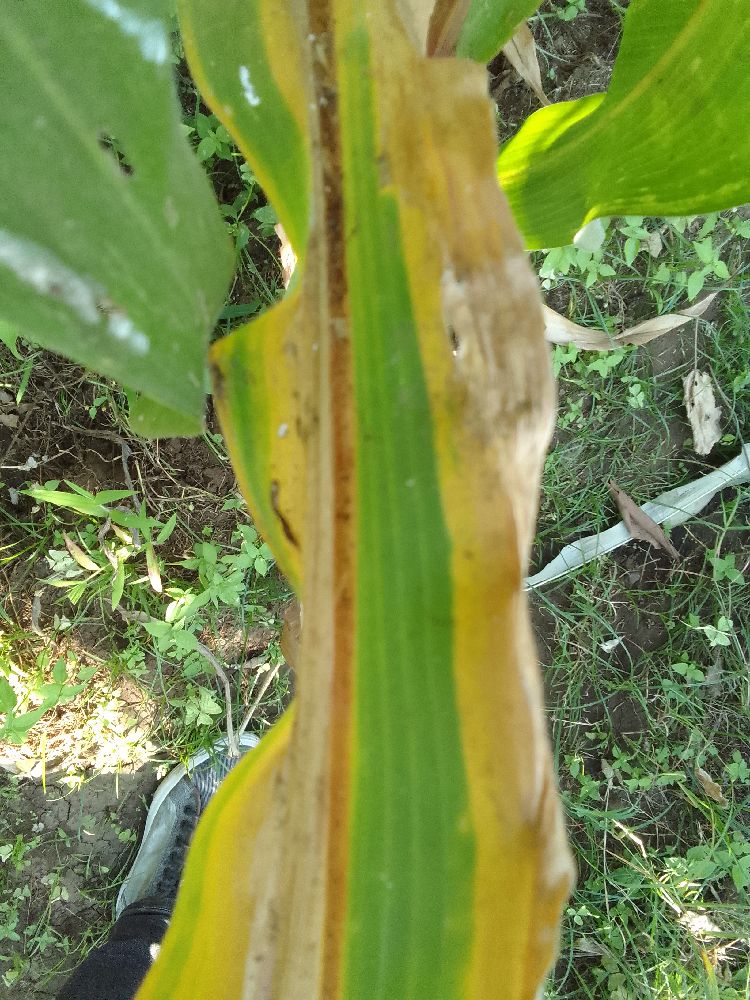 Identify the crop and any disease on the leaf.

maize, maize lethal necrosis
